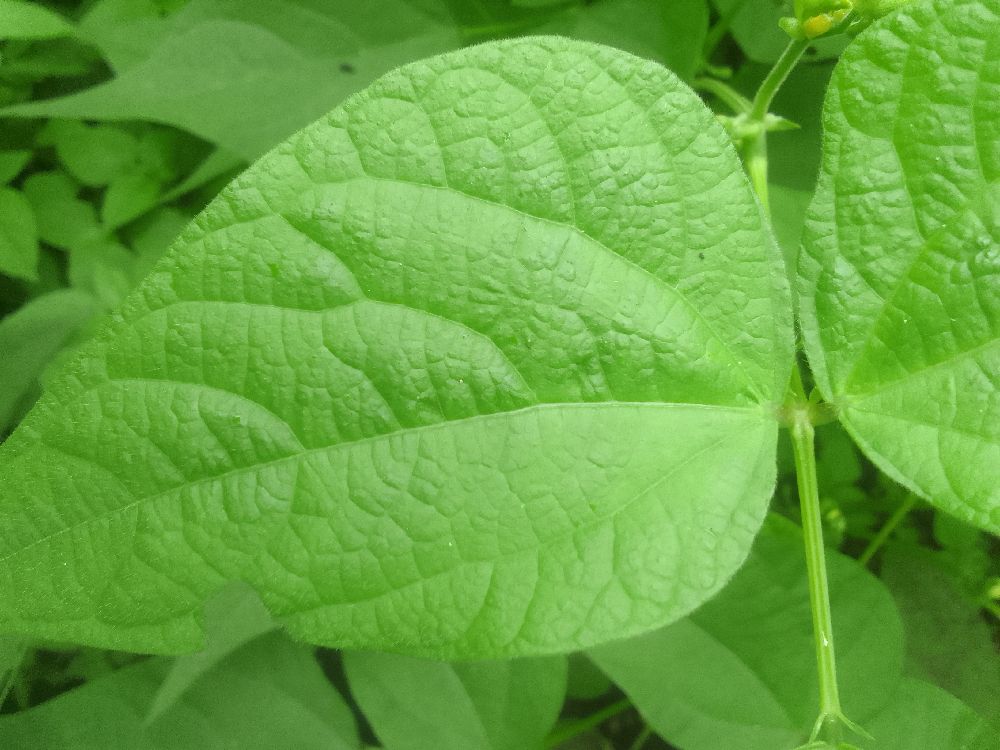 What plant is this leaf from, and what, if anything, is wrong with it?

common bean, healthy
